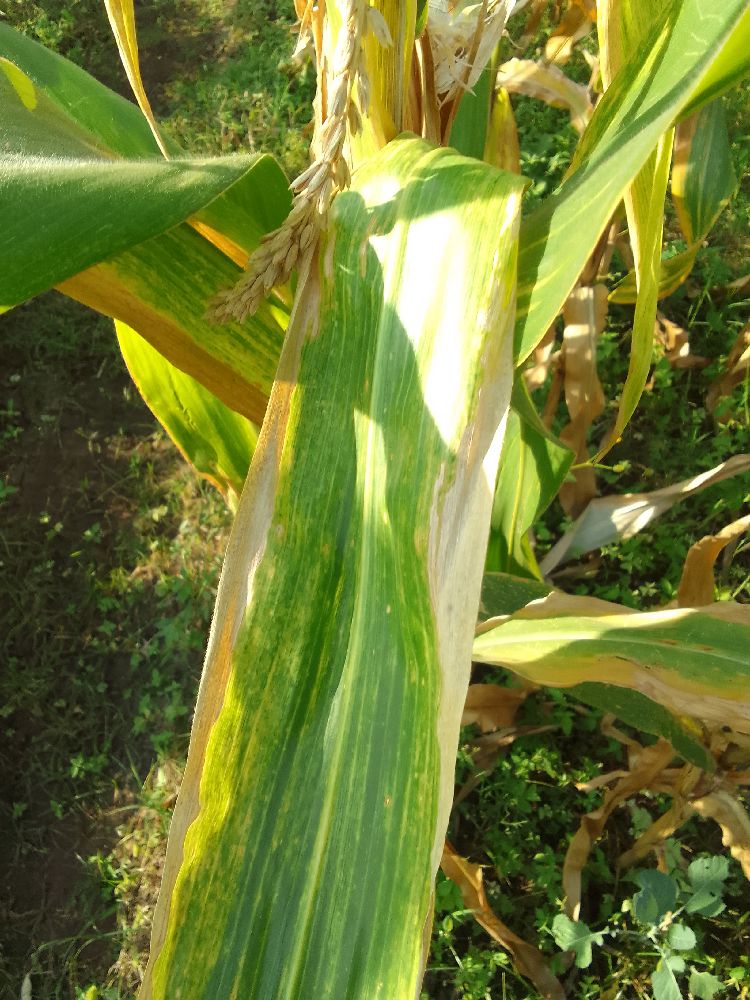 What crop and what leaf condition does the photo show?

maize, maize lethal necrosis
